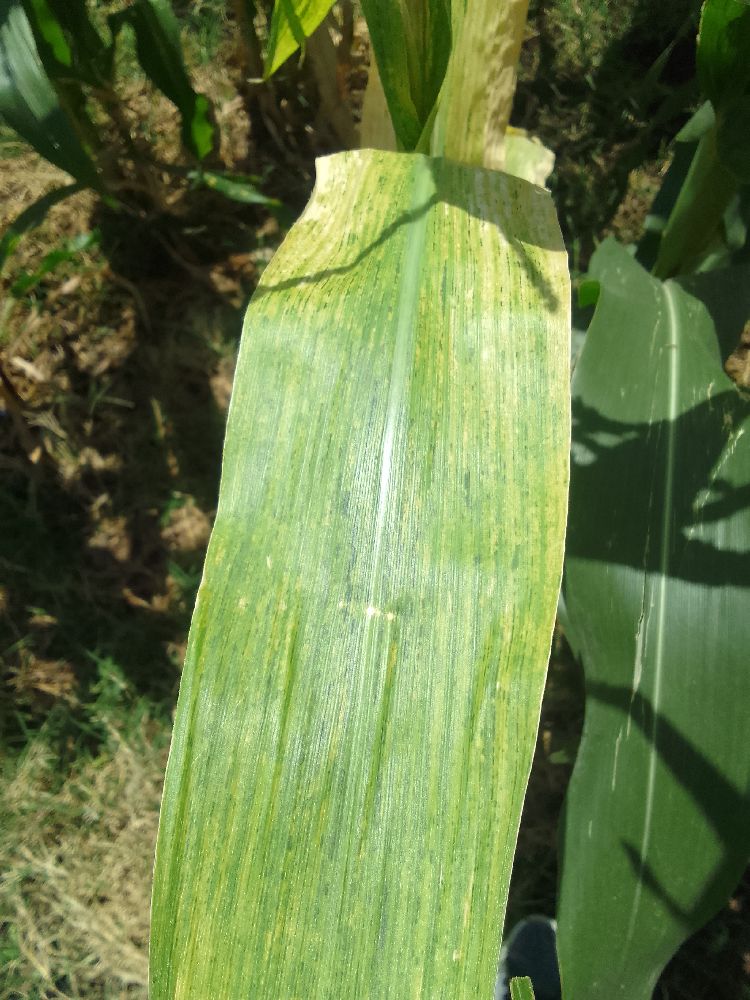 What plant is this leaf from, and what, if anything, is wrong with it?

maize, maize lethal necrosis
